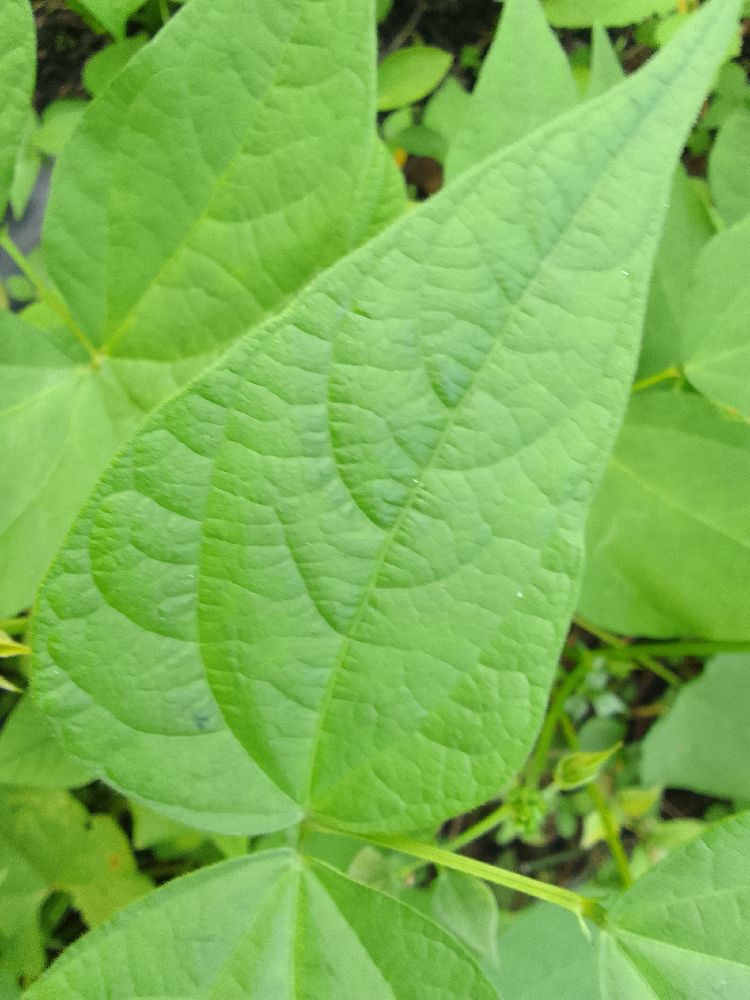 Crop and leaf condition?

common bean, healthy
